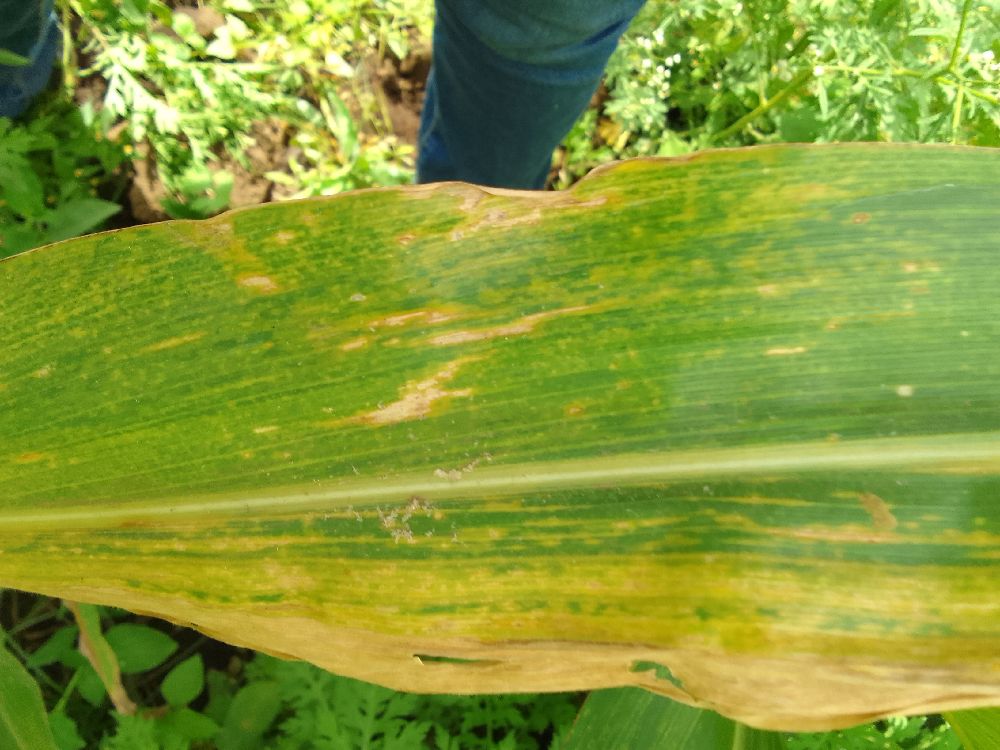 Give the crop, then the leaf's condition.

maize, maize lethal necrosis
